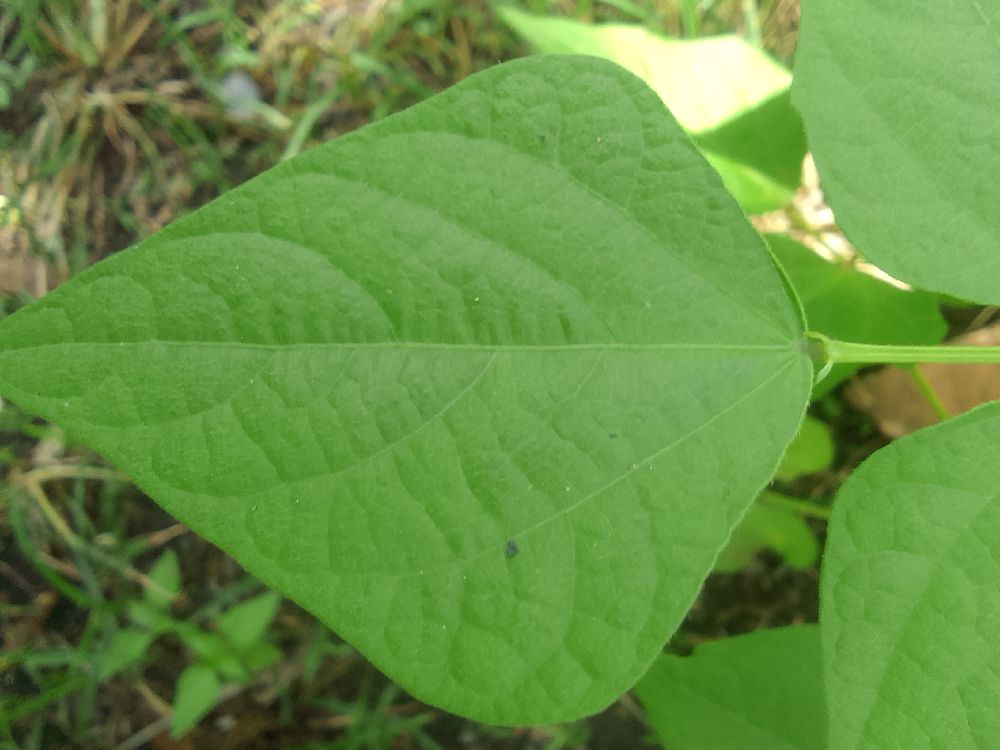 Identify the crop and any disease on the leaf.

common bean, healthy
